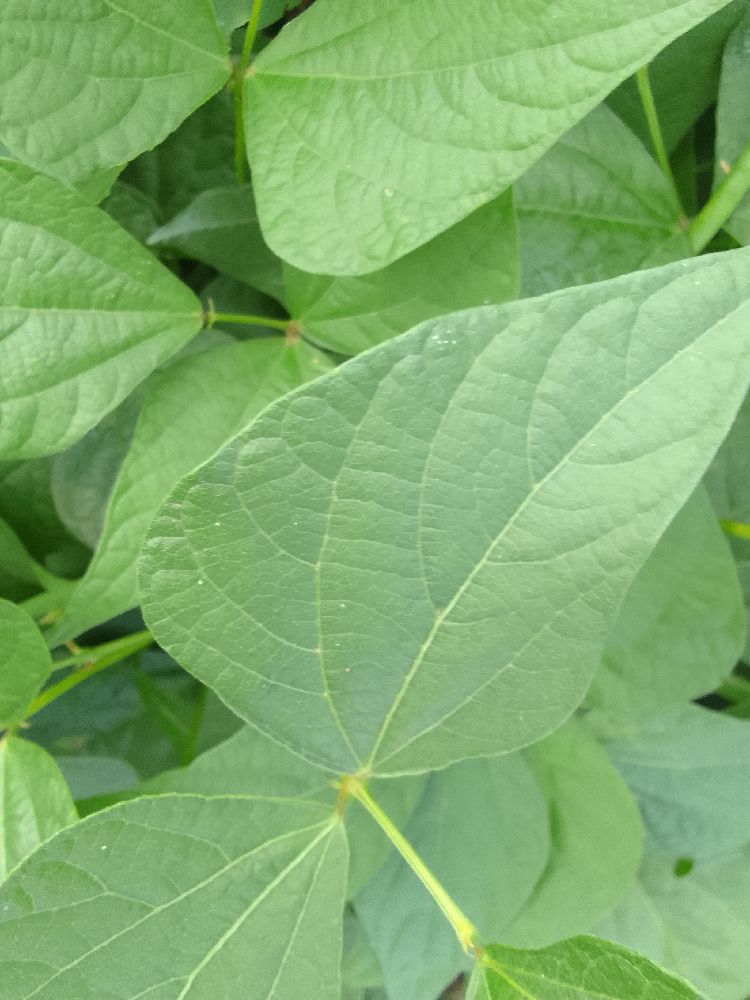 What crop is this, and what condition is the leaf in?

common bean, healthy
